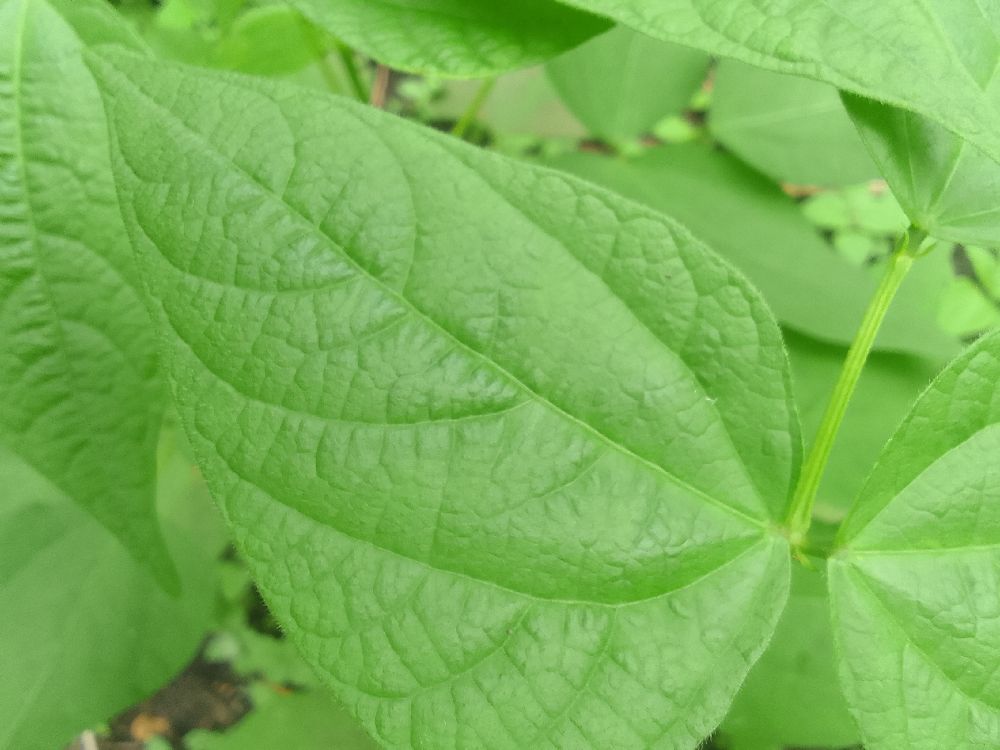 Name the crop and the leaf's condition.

common bean, healthy
